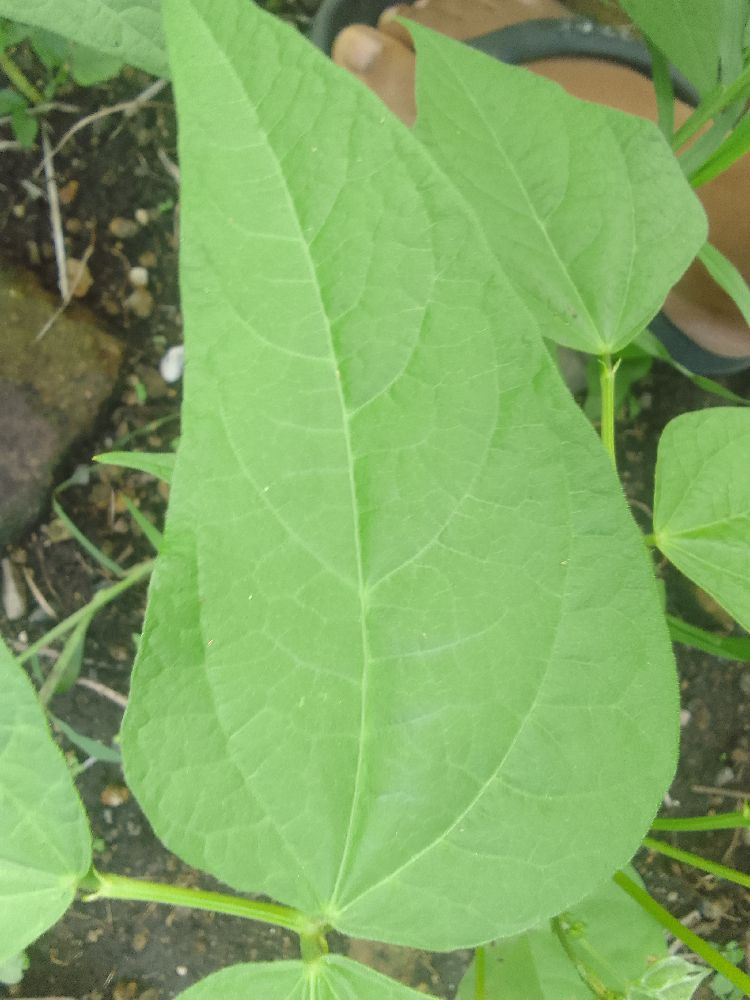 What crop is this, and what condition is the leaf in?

common bean, healthy
